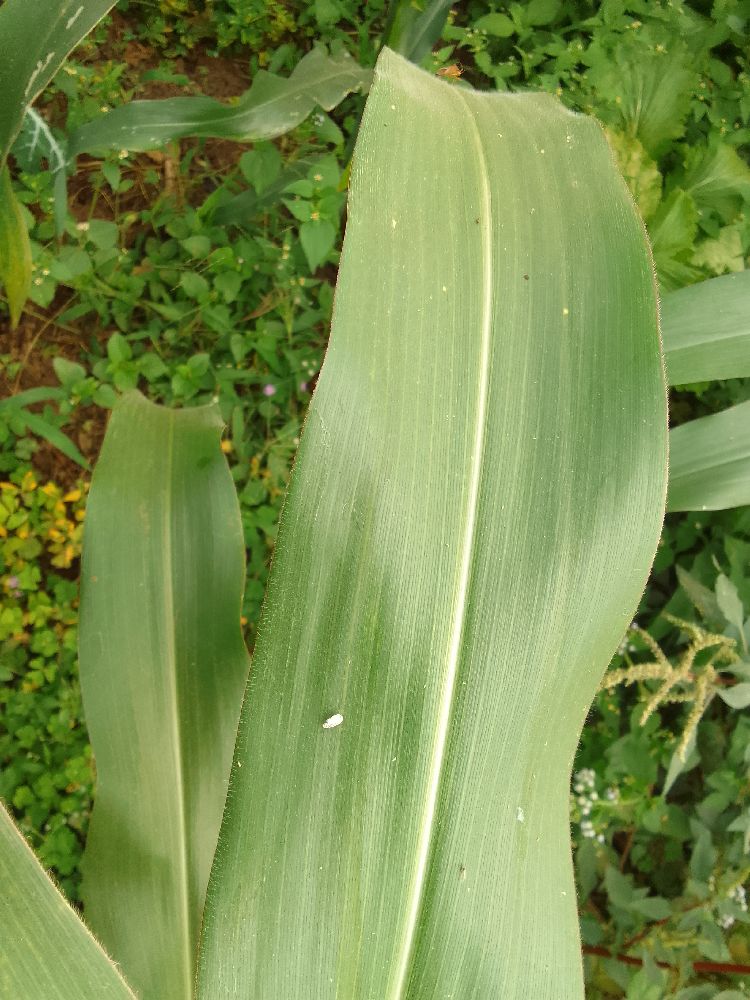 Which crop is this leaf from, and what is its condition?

maize, healthy
